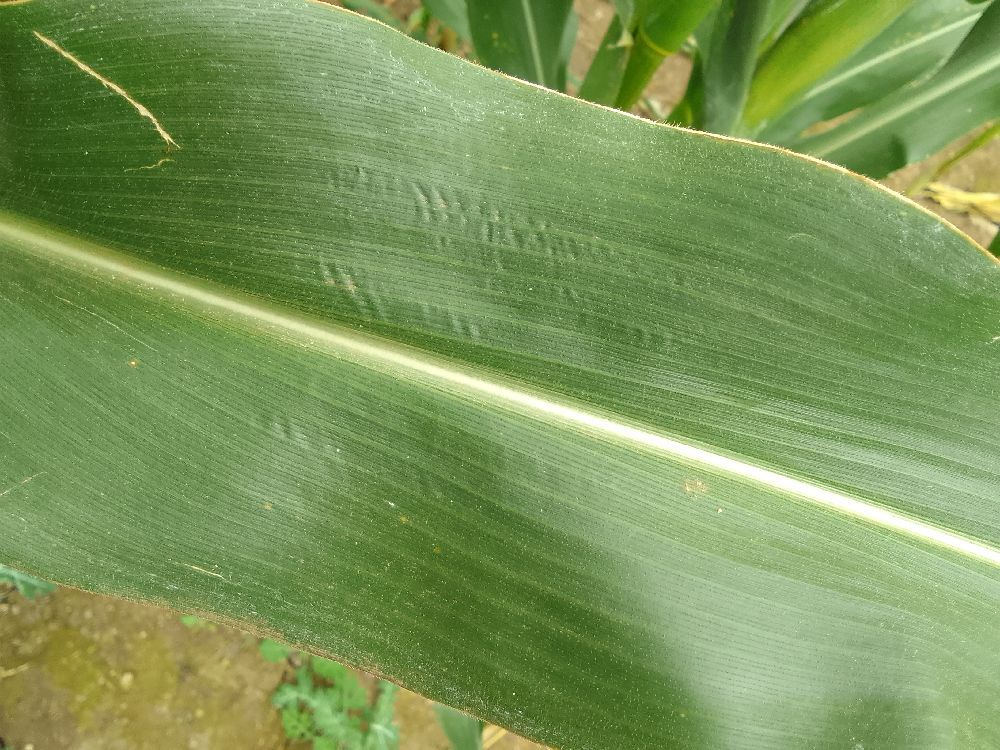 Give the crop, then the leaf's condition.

maize, healthy
